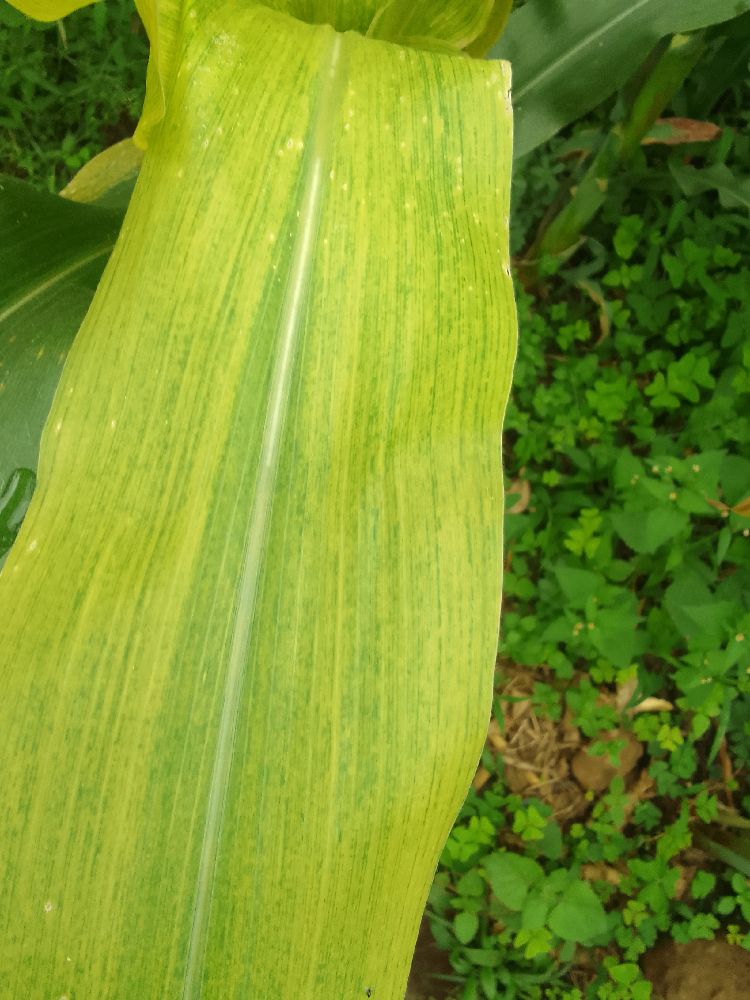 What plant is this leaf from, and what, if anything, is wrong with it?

maize, maize lethal necrosis
